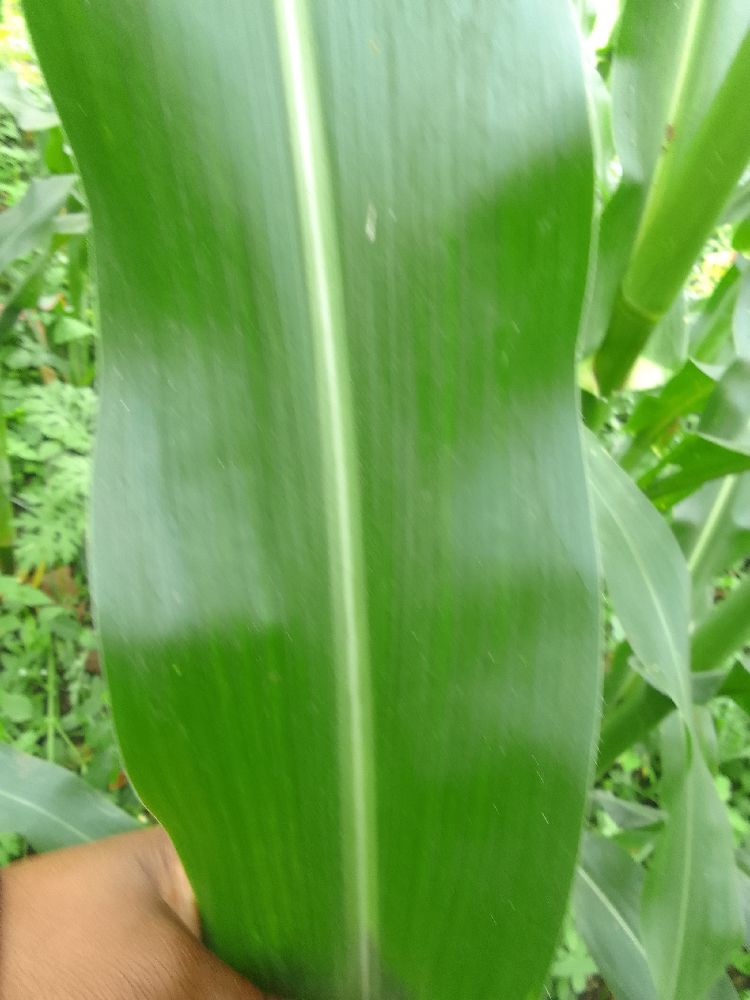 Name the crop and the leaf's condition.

maize, healthy
